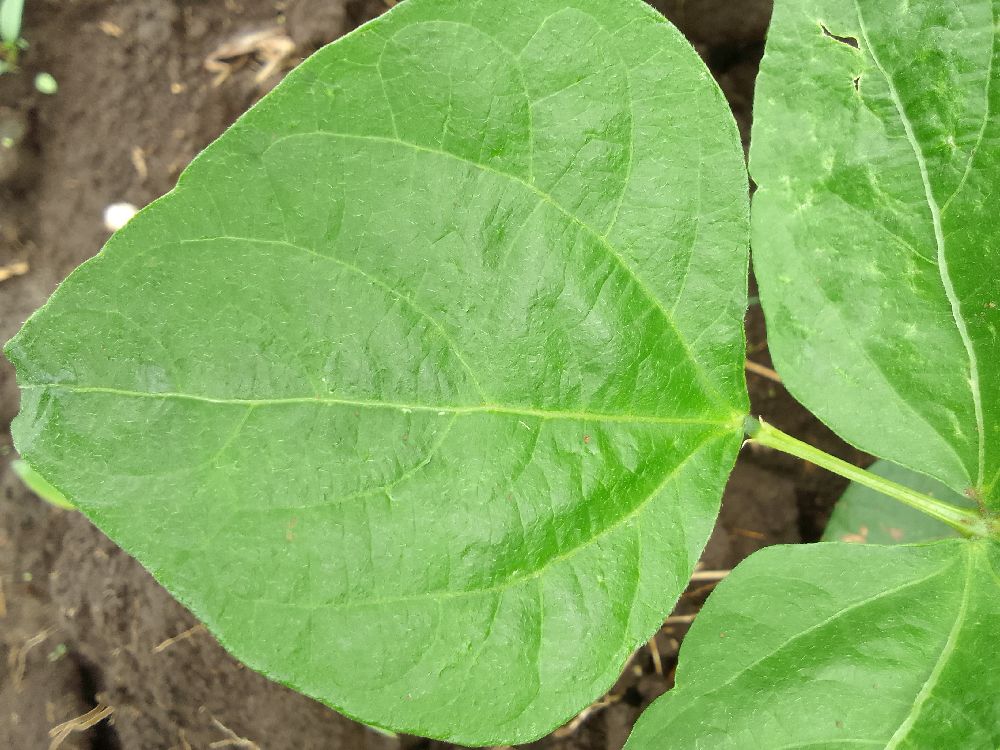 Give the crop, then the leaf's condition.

common bean, healthy
